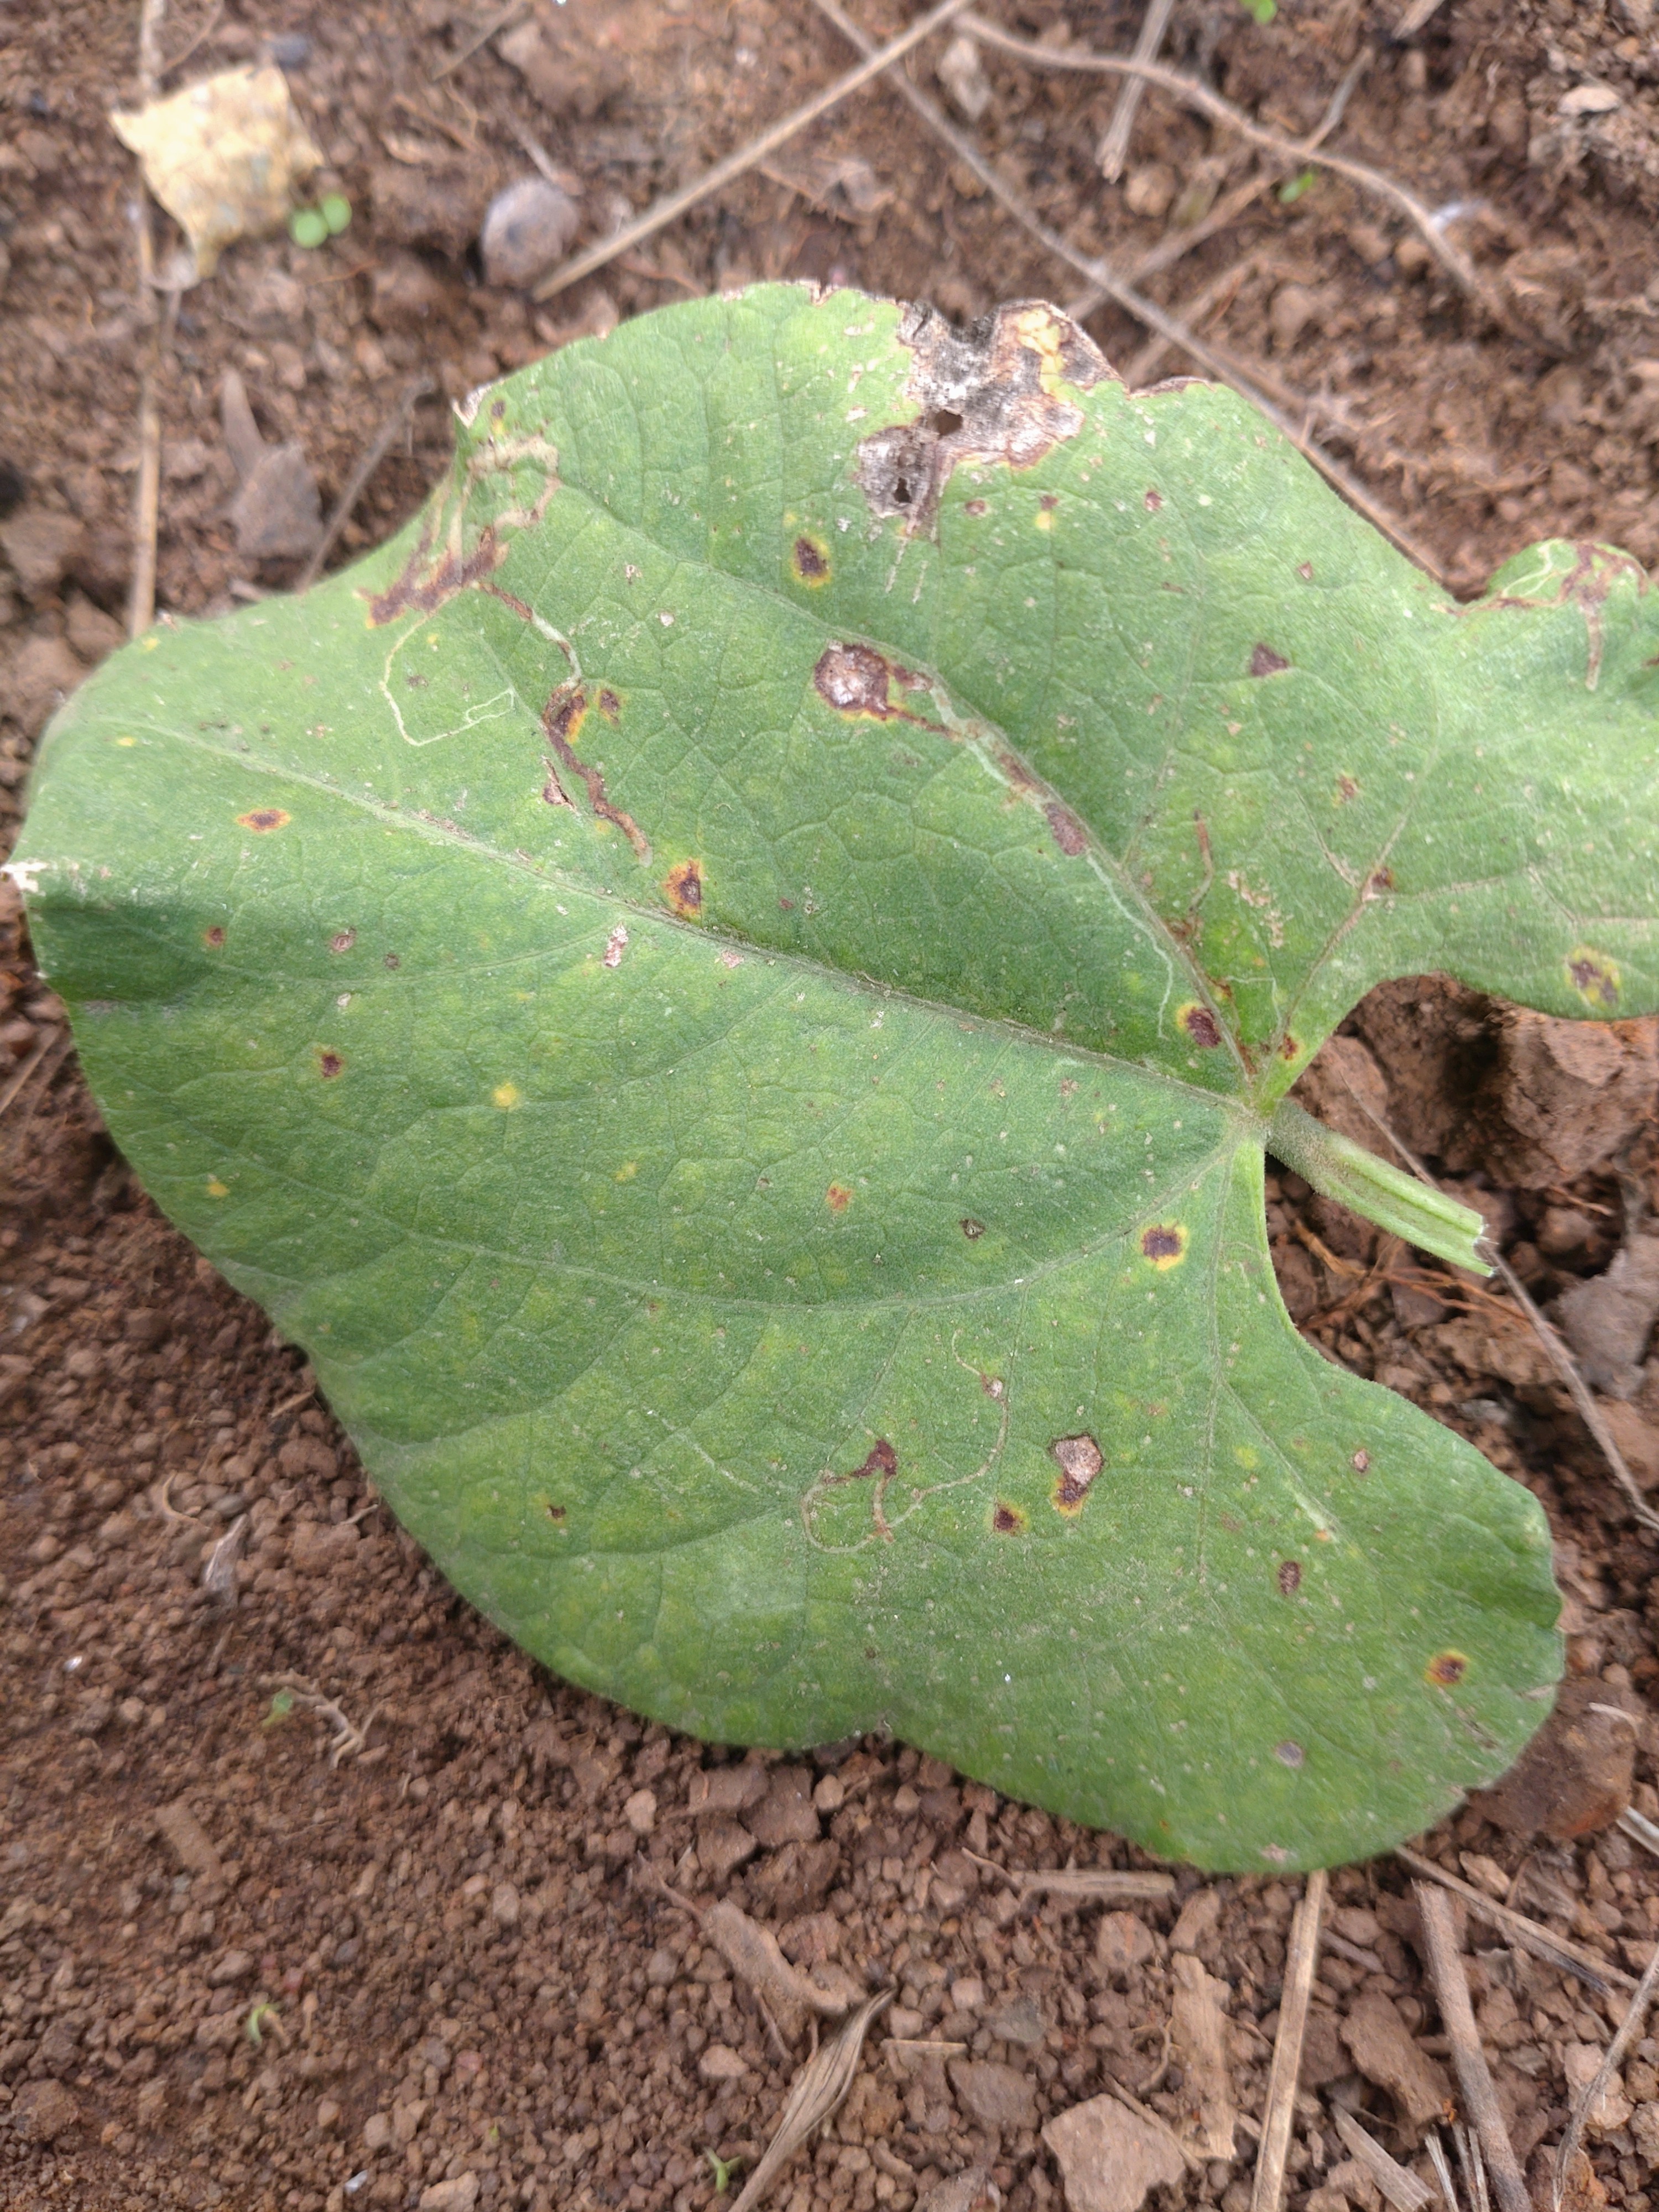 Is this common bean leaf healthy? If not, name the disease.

rust
